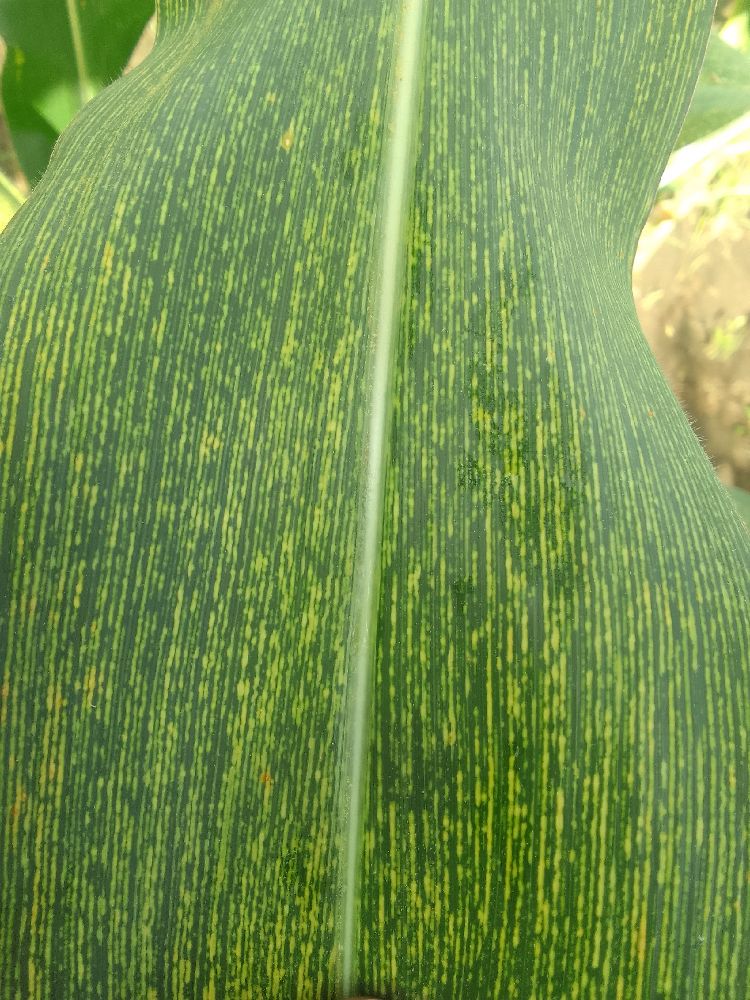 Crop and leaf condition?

maize, maize streak virus
